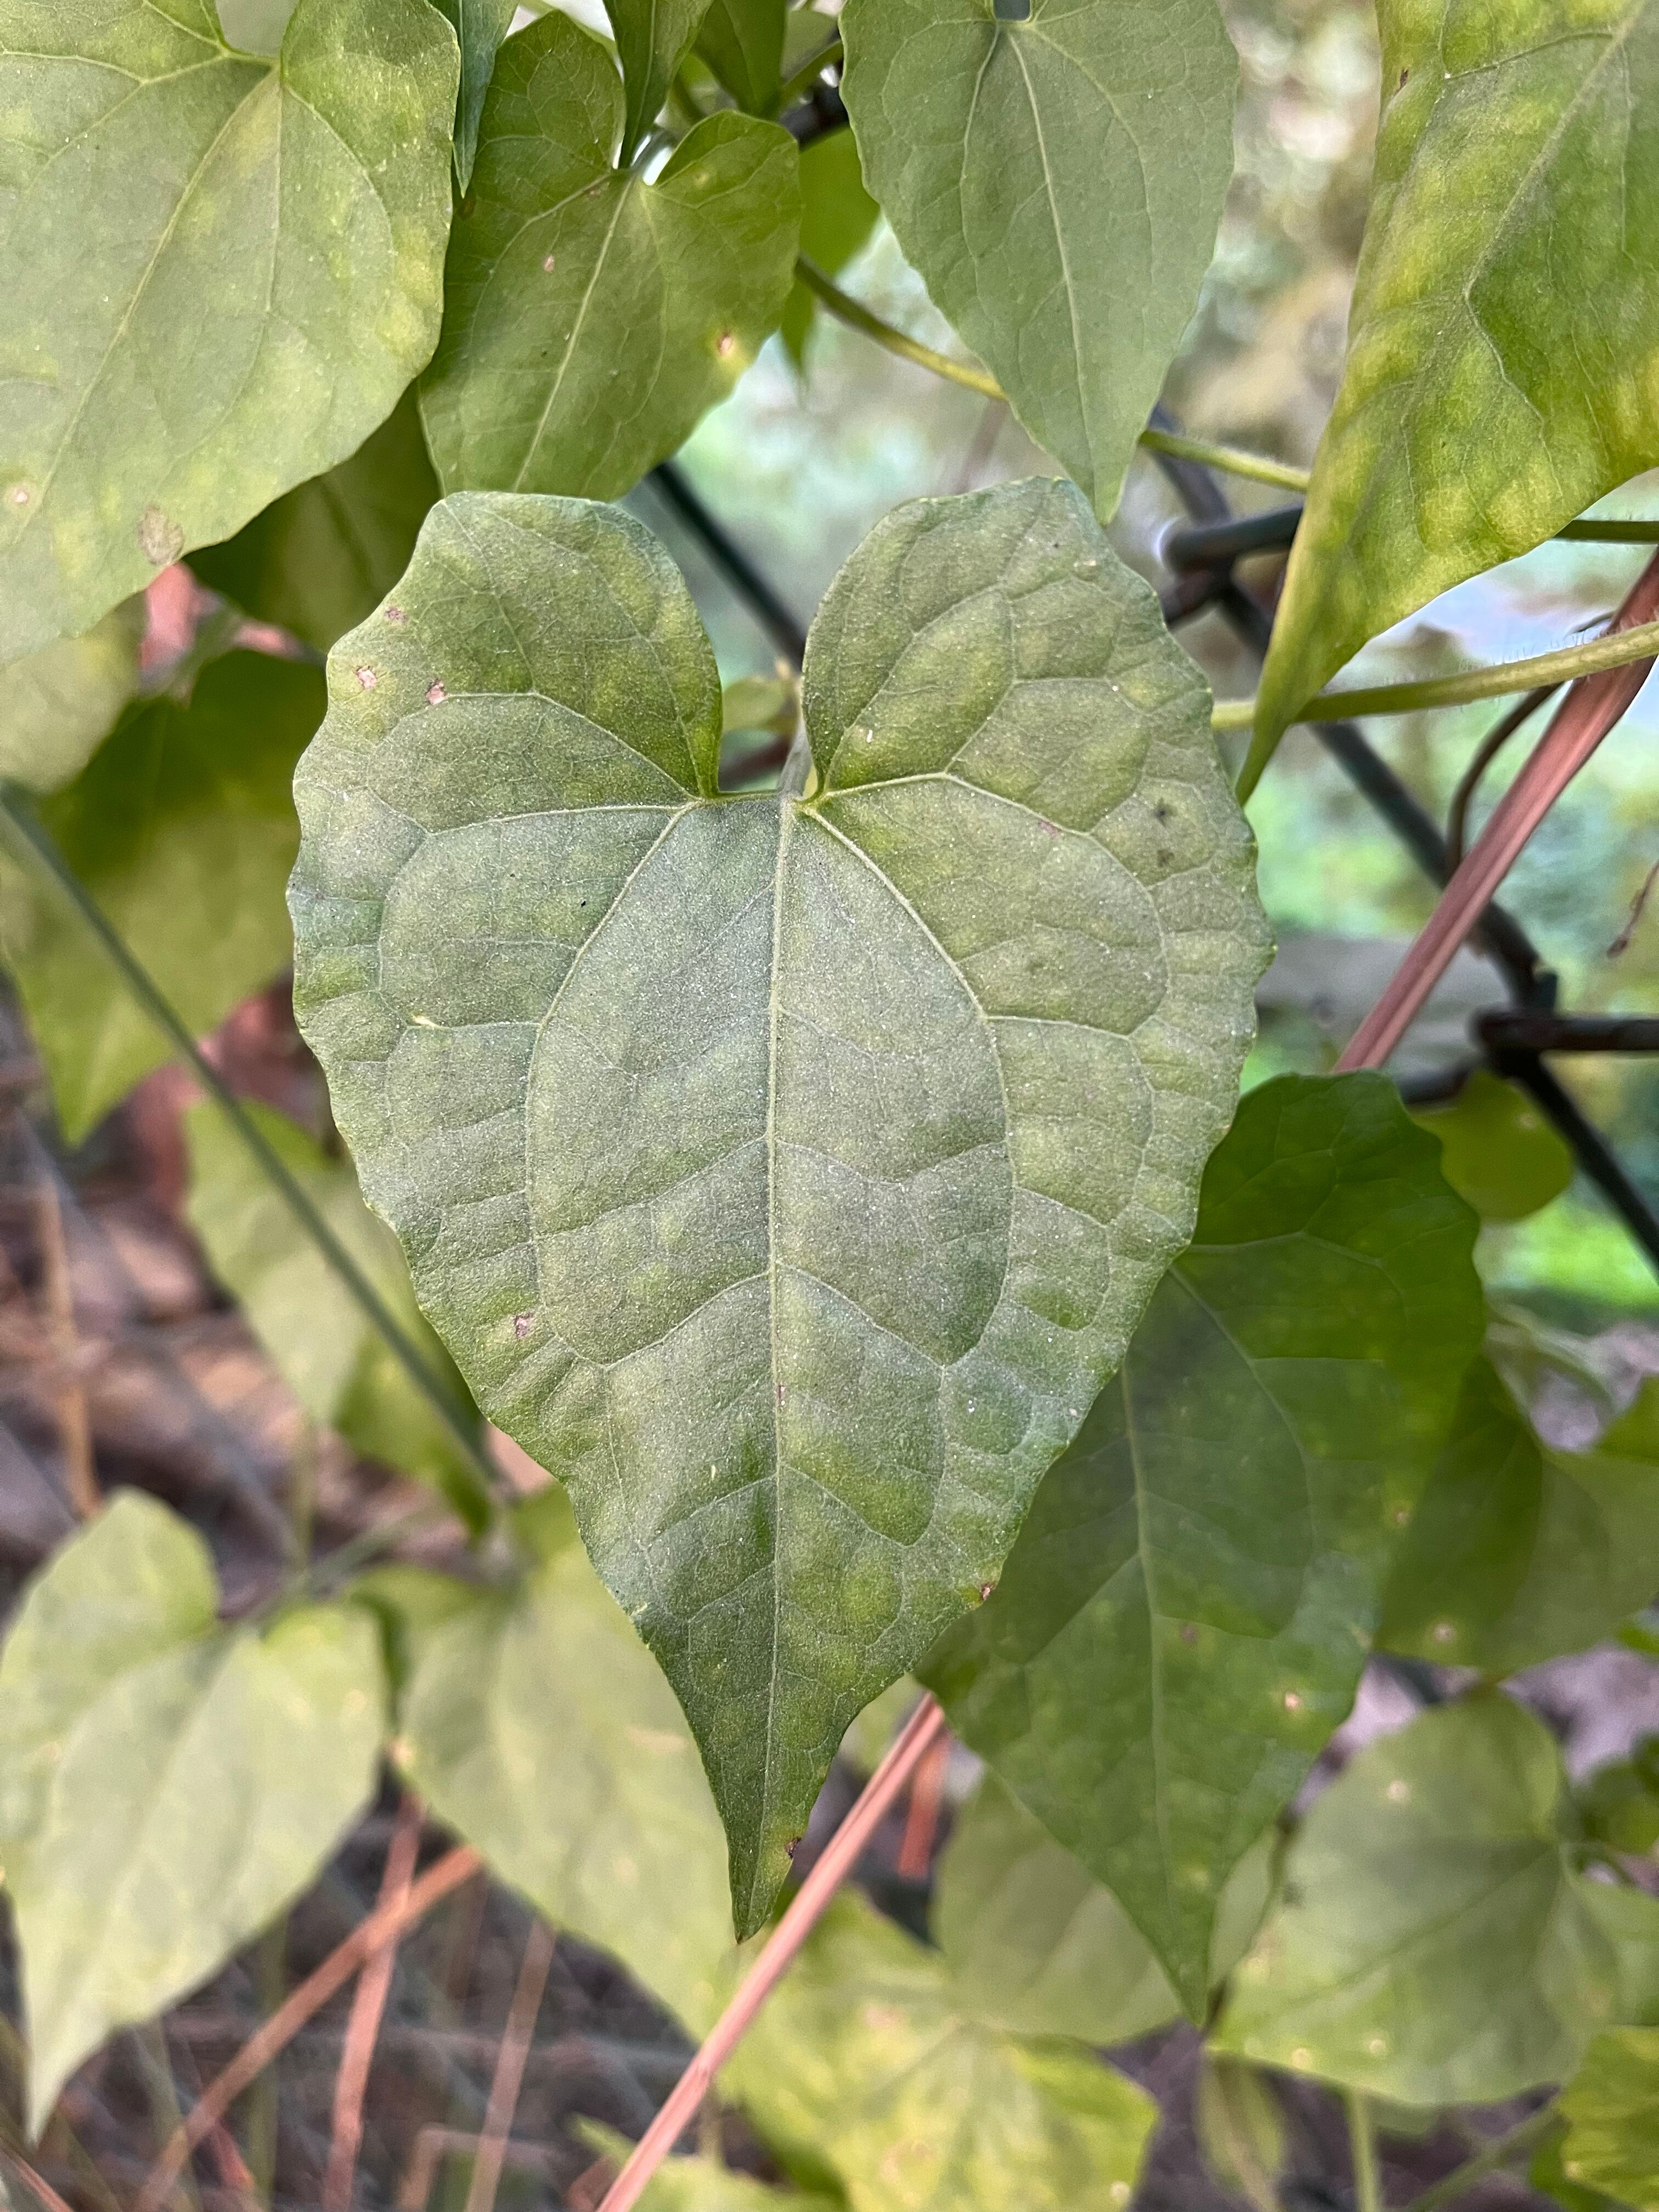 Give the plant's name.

bitter vine
